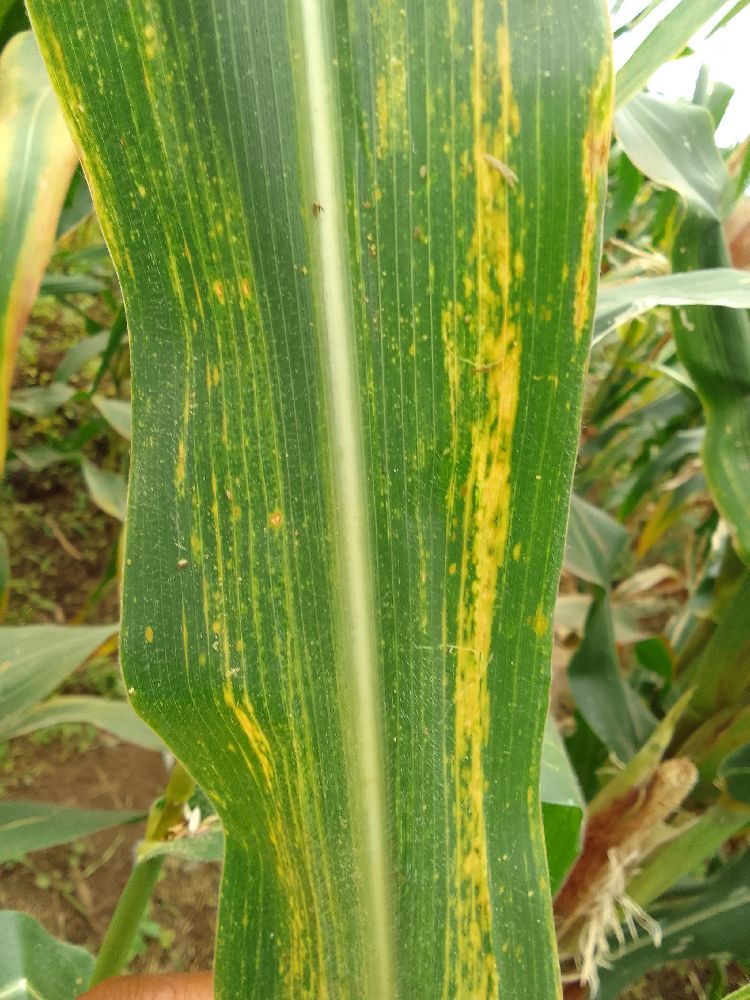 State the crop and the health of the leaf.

maize, maize lethal necrosis
